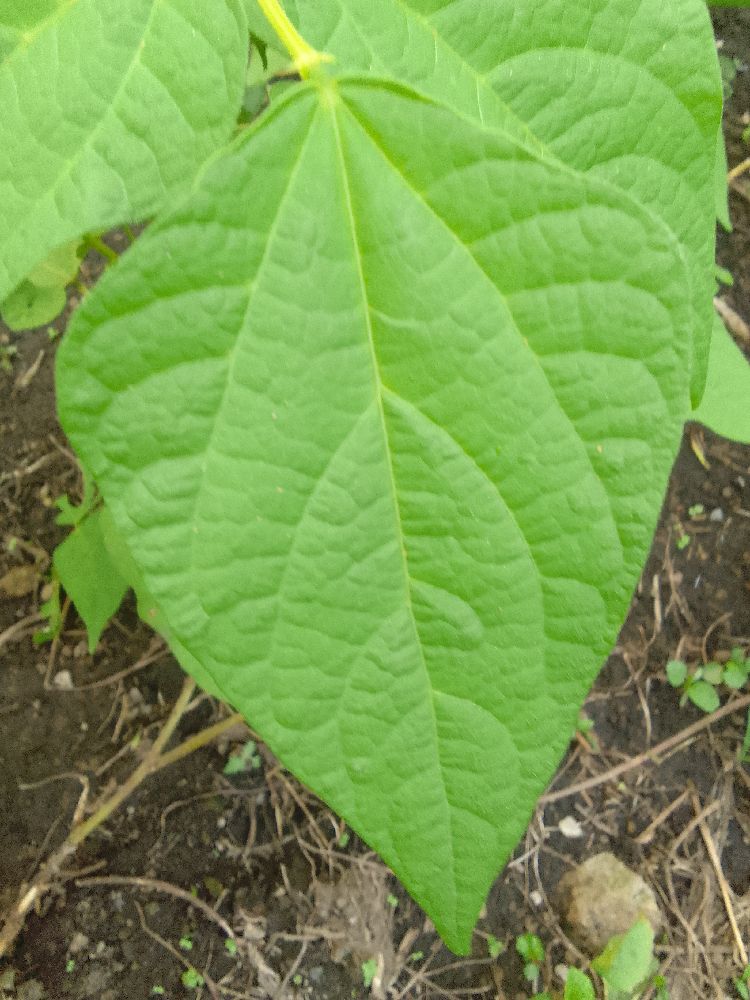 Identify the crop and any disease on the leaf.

common bean, healthy
